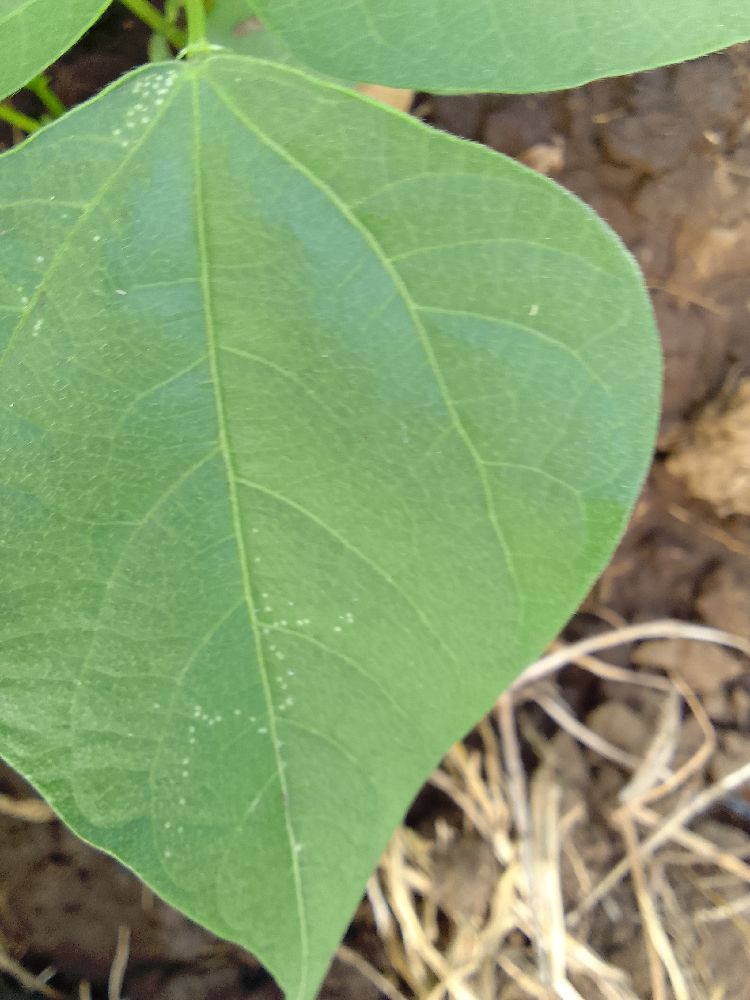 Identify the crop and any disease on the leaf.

common bean, healthy
